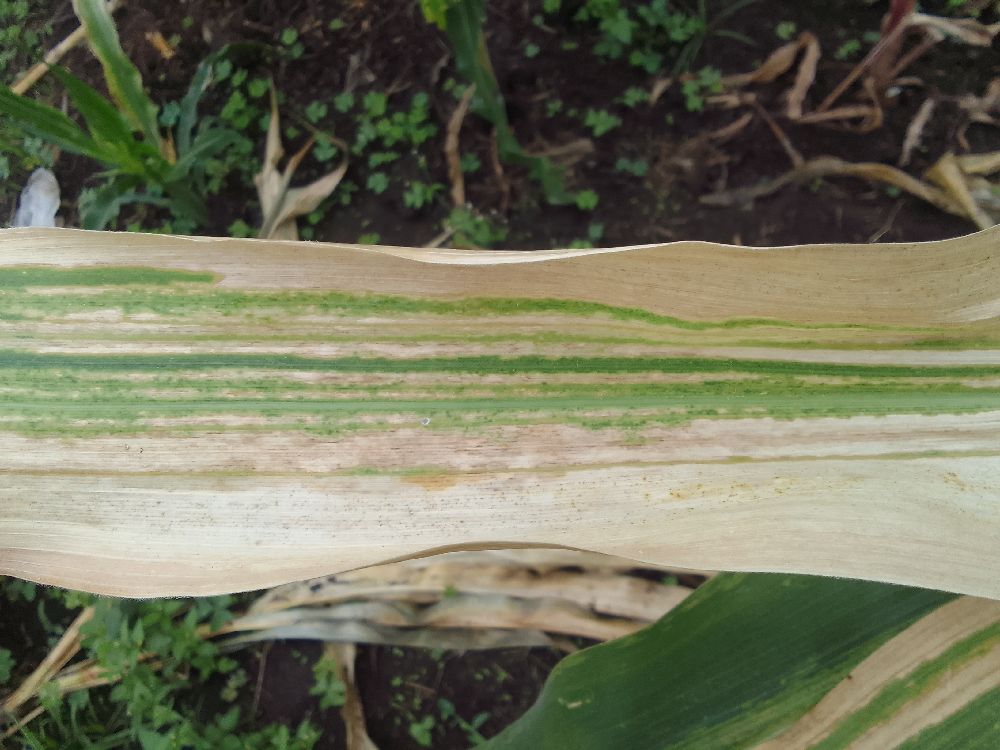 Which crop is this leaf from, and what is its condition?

maize, maize lethal necrosis
